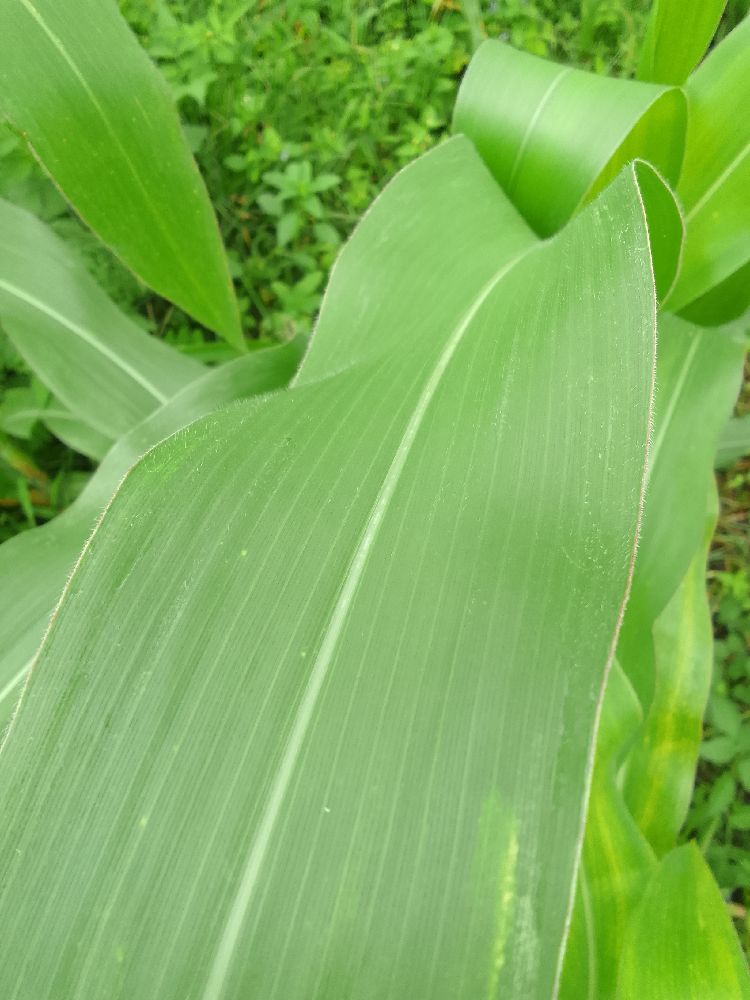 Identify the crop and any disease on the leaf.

maize, healthy
